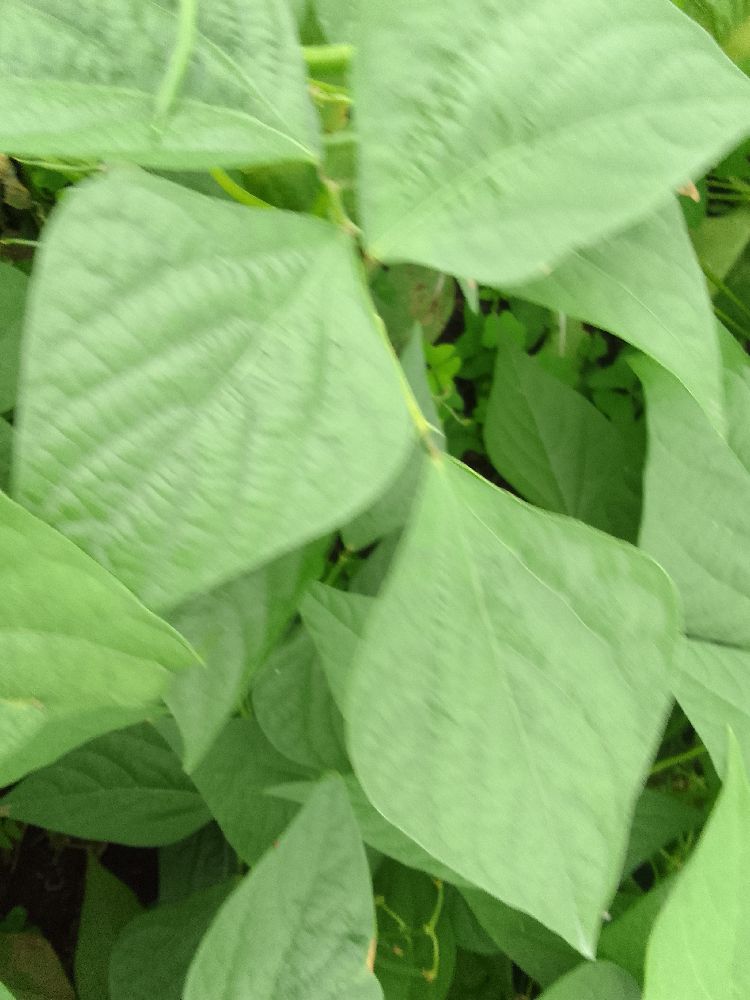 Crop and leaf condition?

common bean, healthy
